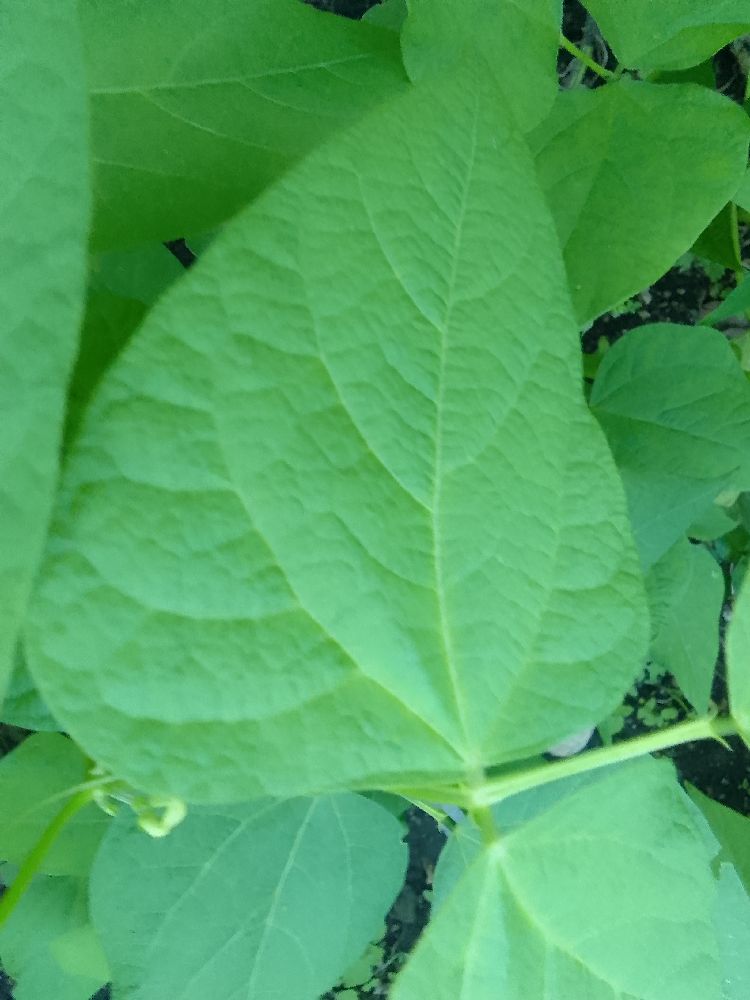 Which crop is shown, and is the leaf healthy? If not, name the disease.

common bean, healthy
